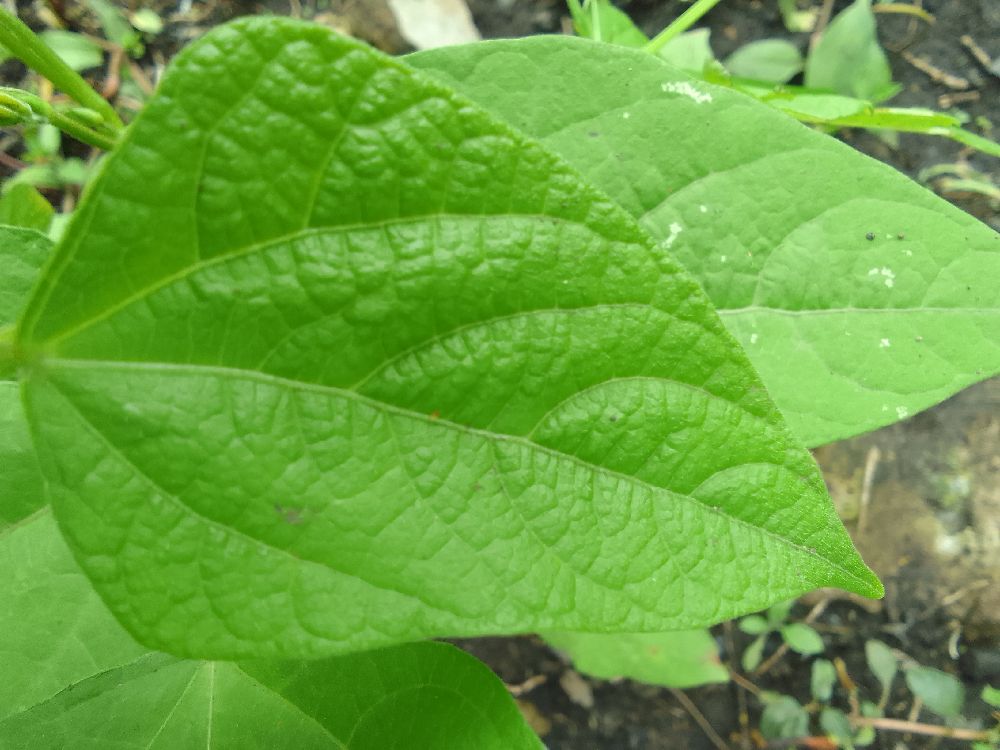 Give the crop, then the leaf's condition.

common bean, healthy
